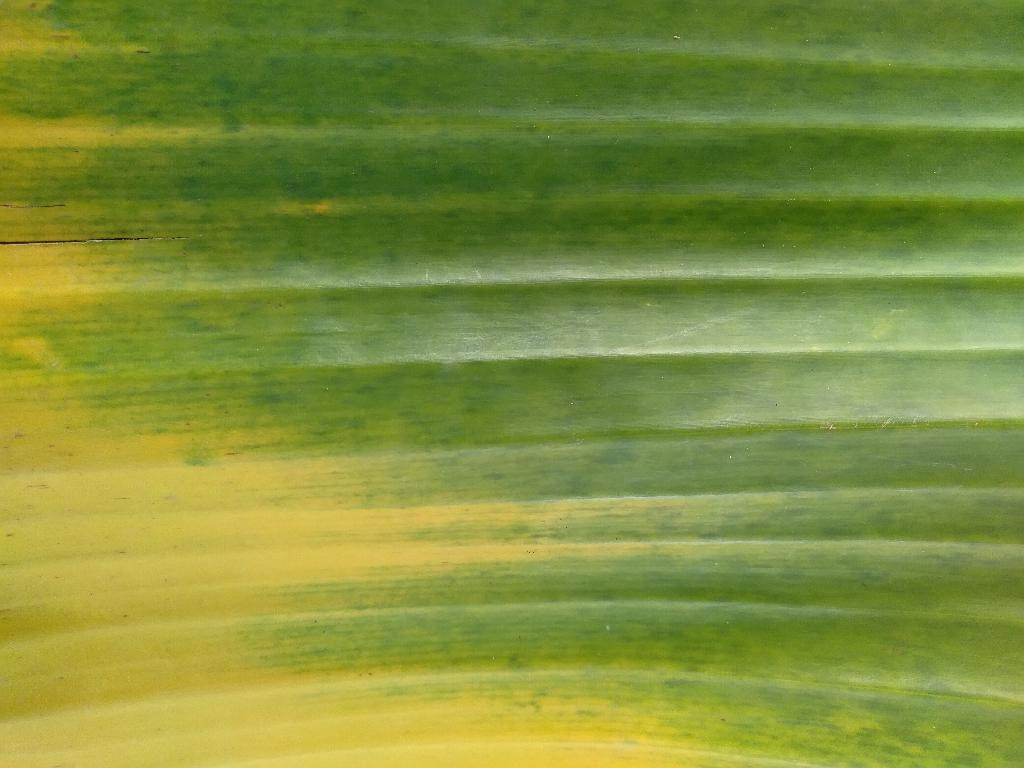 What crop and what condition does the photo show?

banana, fusarium wilt race 1
